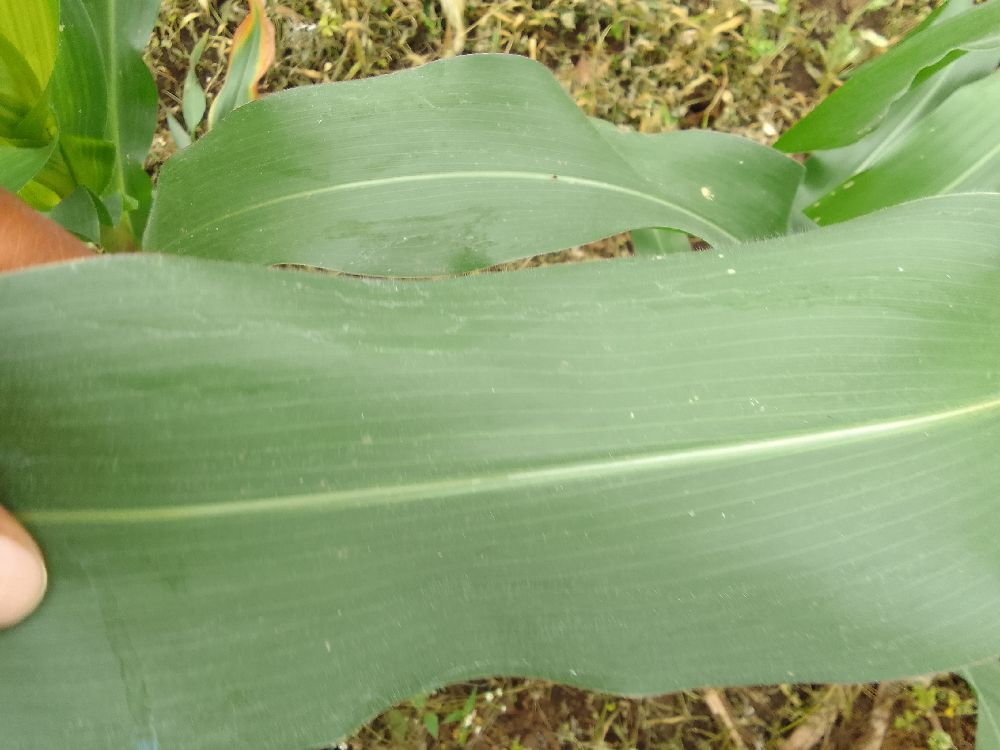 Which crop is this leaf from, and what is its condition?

maize, healthy
